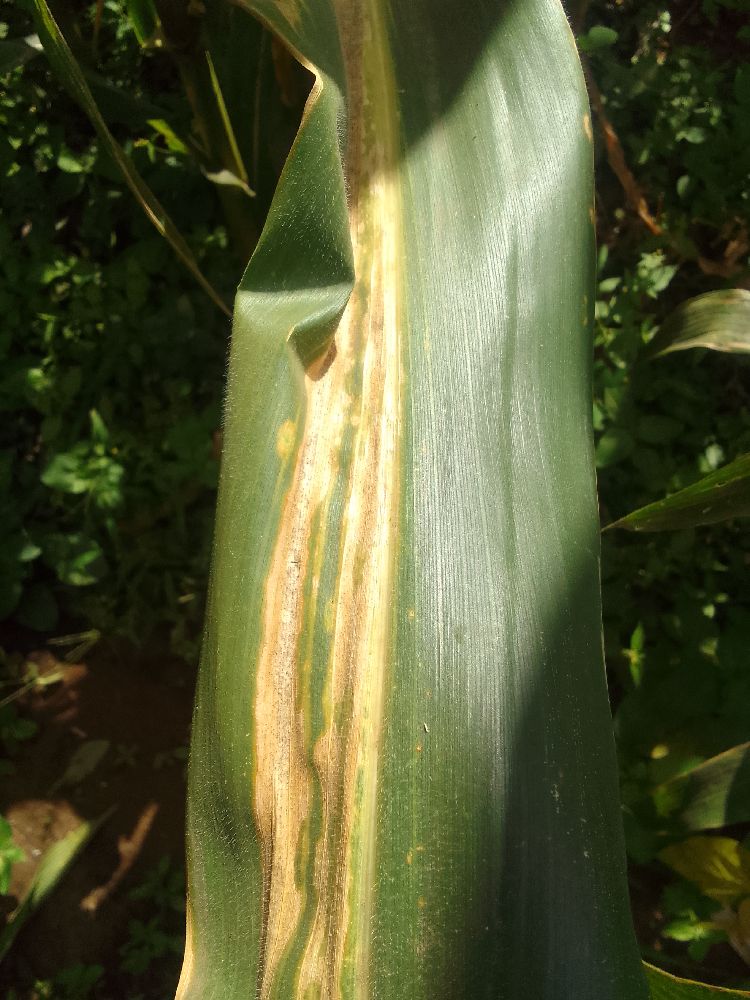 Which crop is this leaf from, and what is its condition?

maize, maize lethal necrosis
